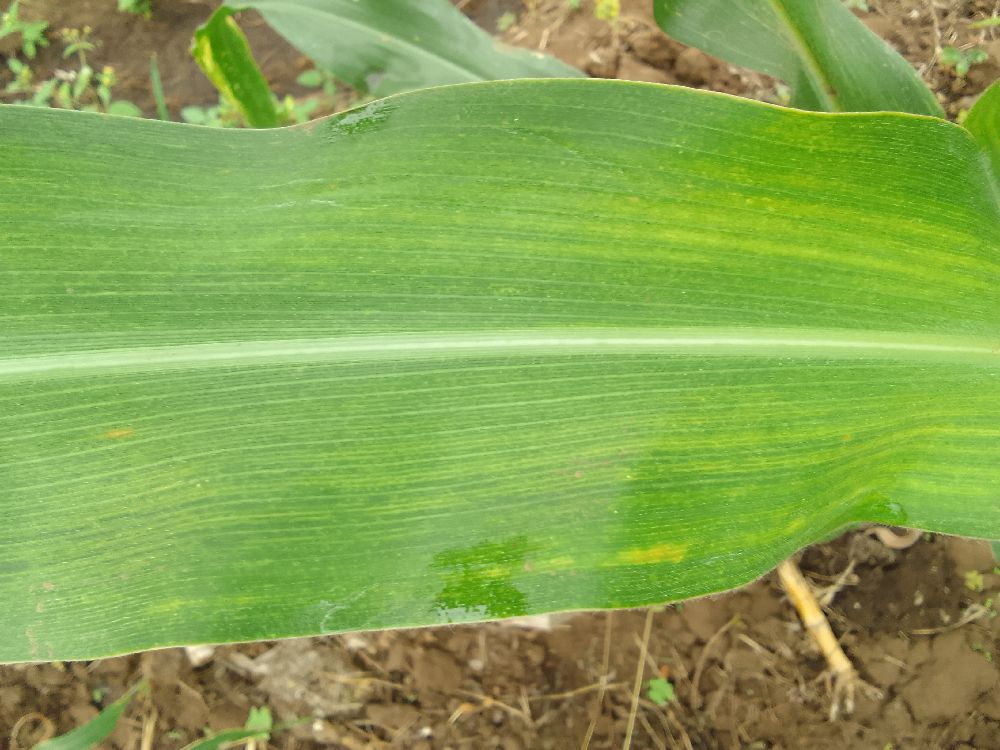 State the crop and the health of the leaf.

maize, maize lethal necrosis
